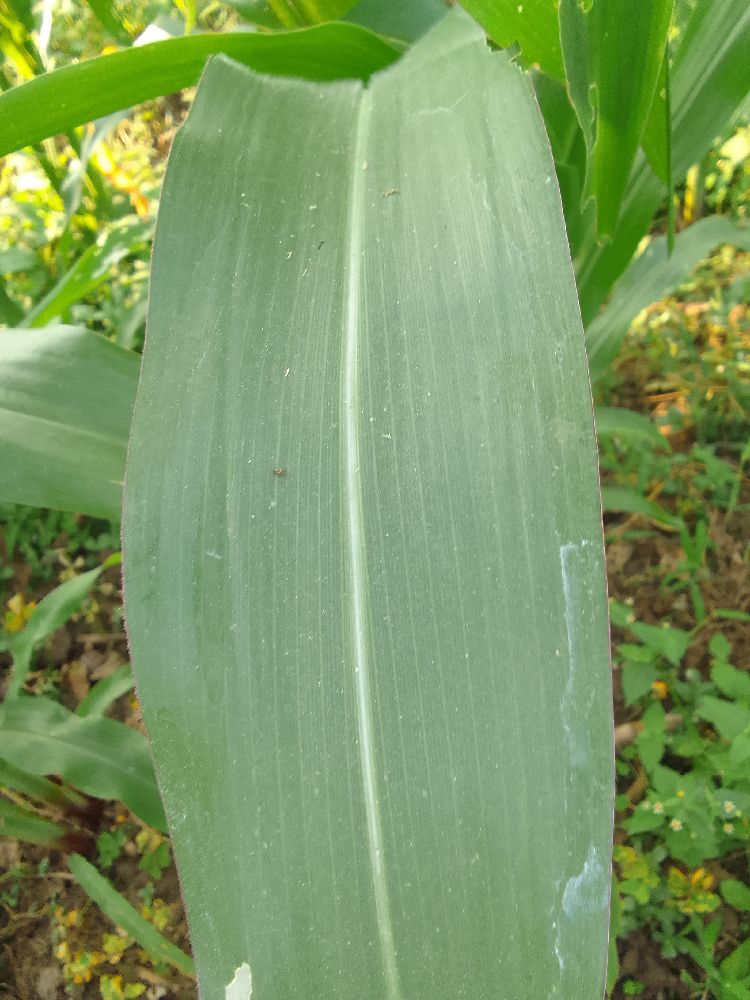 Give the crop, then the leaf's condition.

maize, healthy
